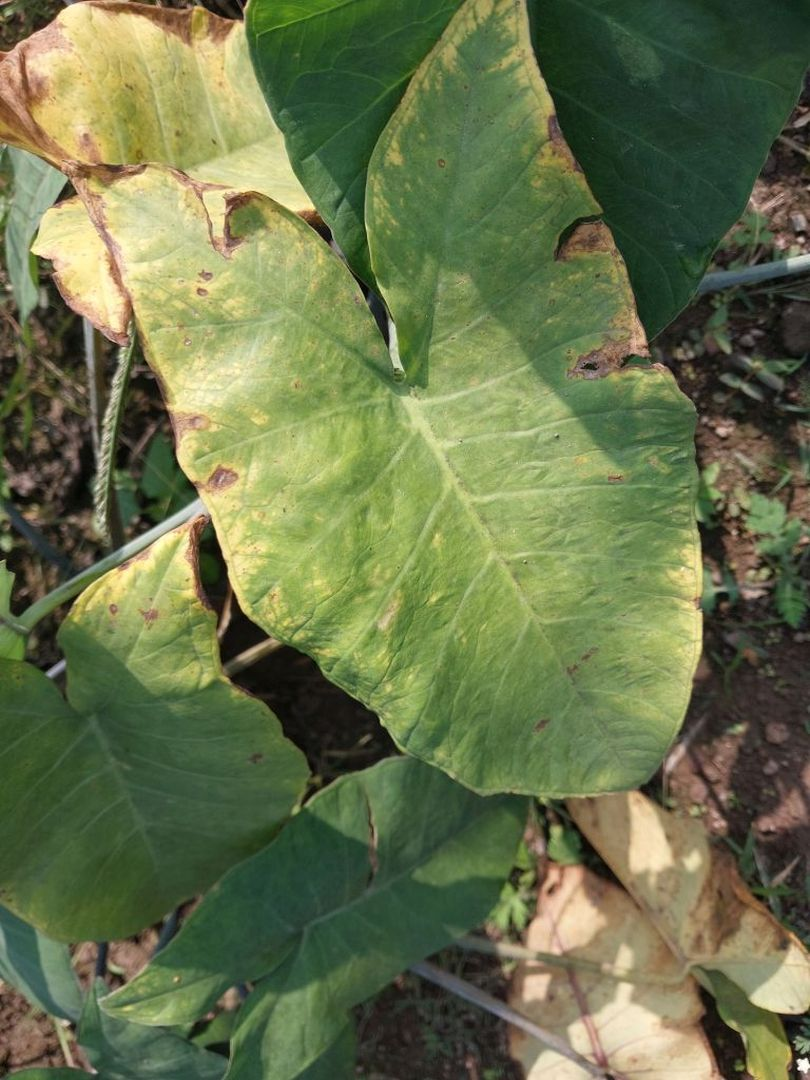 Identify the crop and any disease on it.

taro, leaf blight
